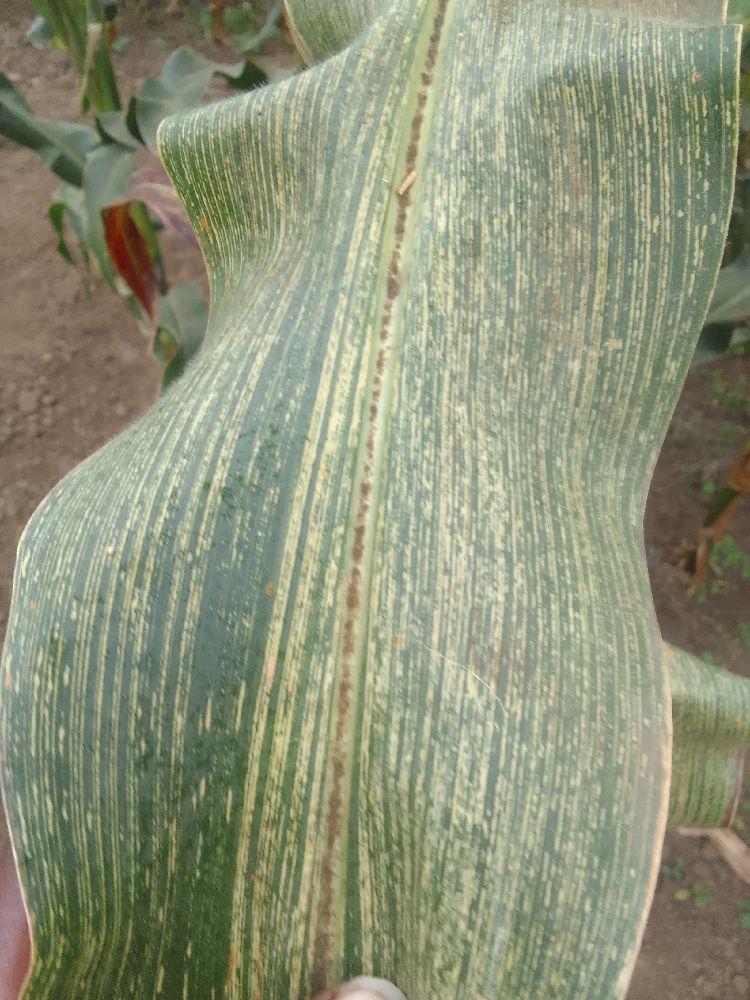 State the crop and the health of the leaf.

maize, maize streak virus
